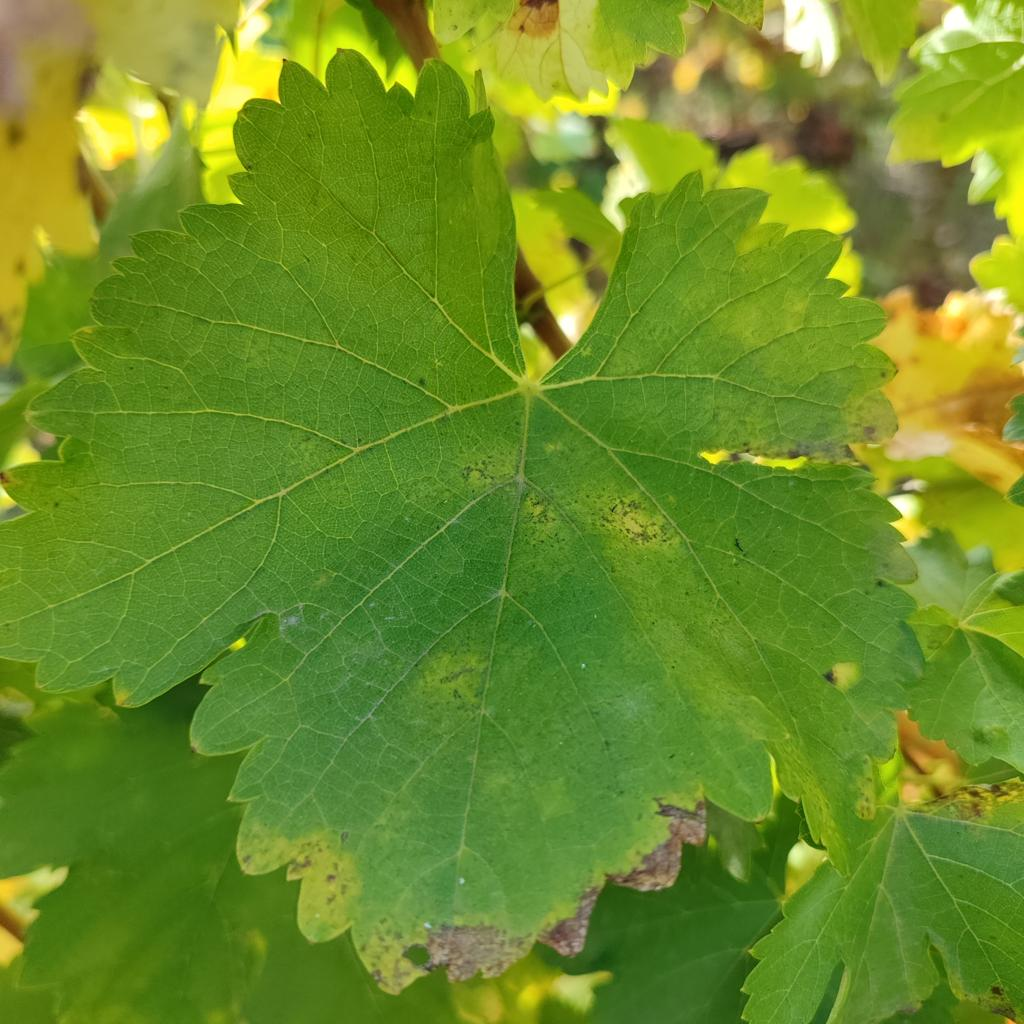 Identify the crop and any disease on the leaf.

grapevine, powdery mildew
